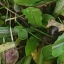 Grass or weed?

structured weed
